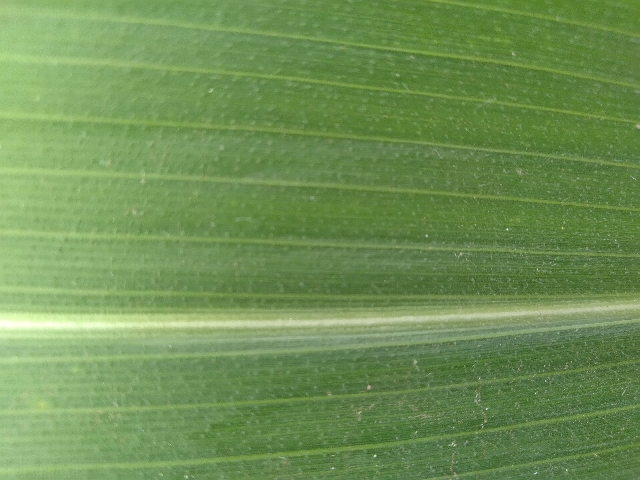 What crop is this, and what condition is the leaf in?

maize, healthy
